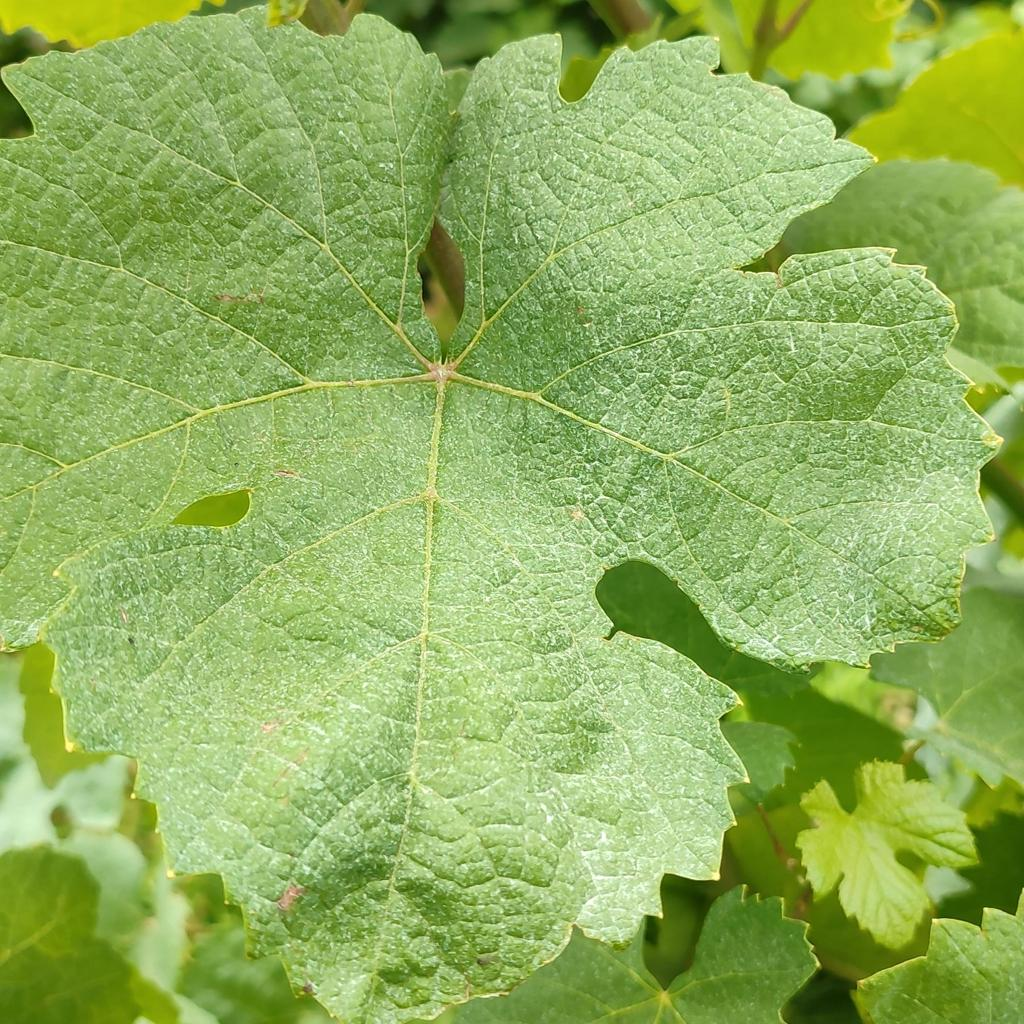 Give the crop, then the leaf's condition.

grapevine, healthy
